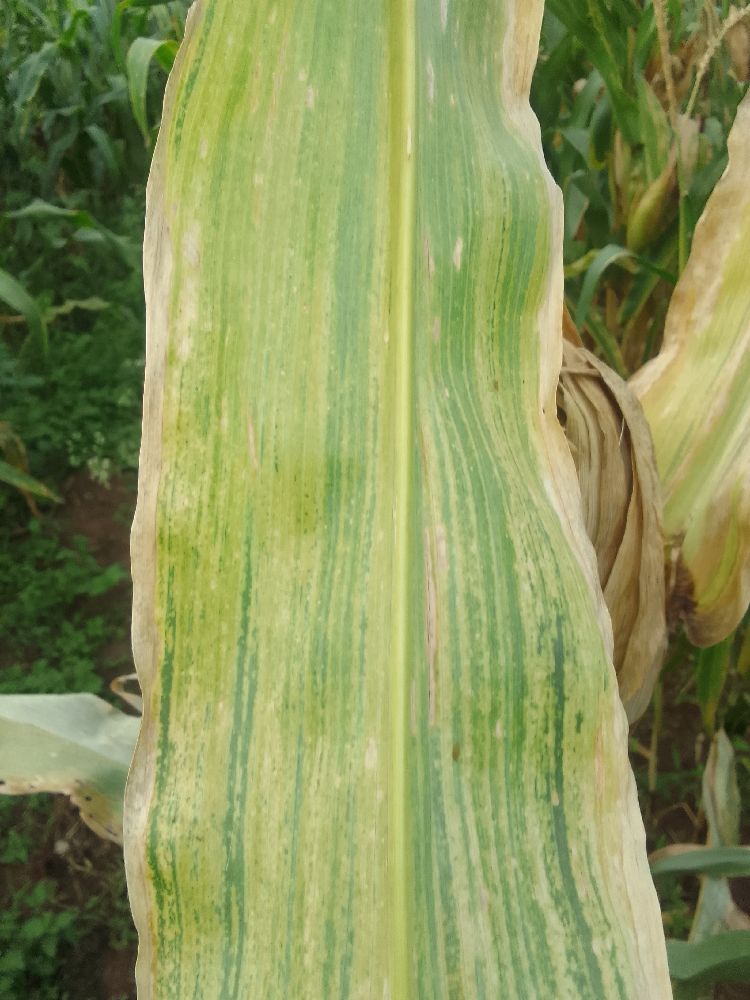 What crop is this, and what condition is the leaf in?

maize, maize lethal necrosis
